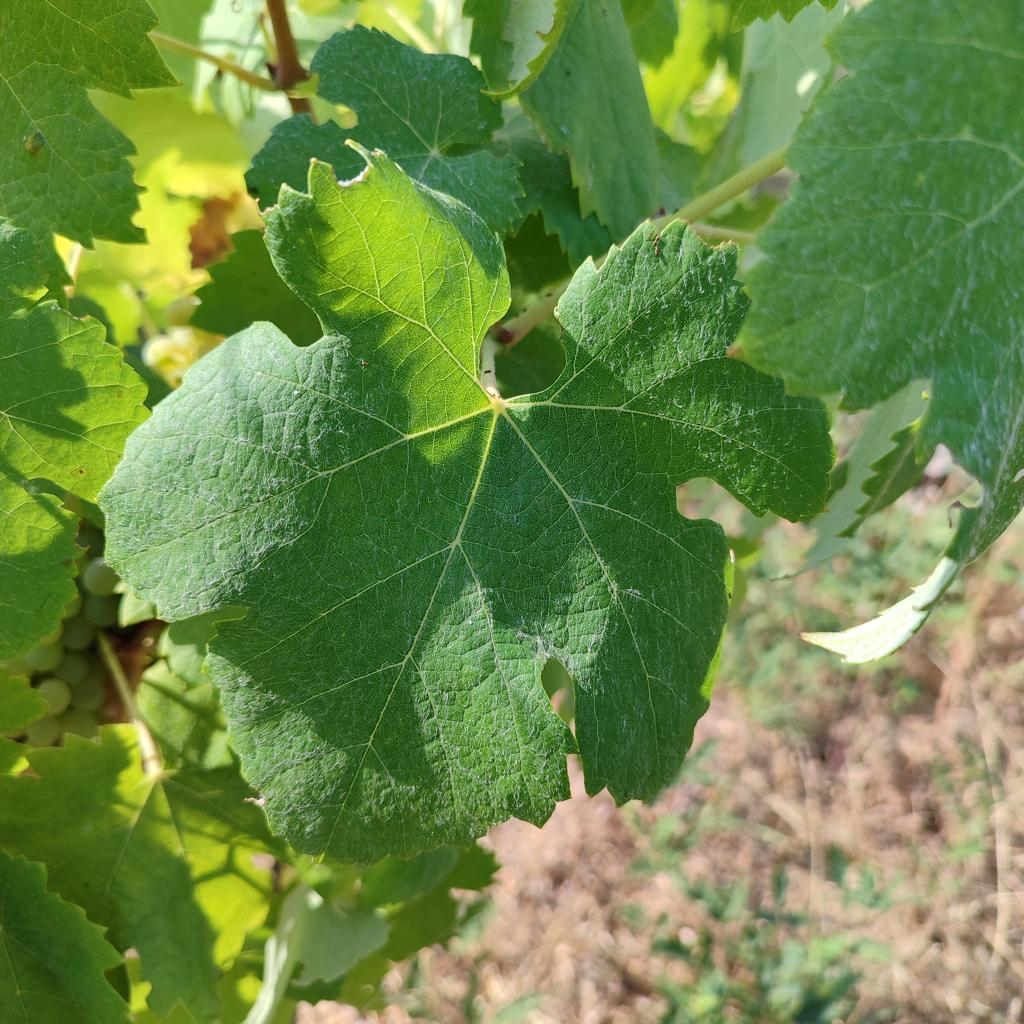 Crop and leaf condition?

grapevine, healthy
